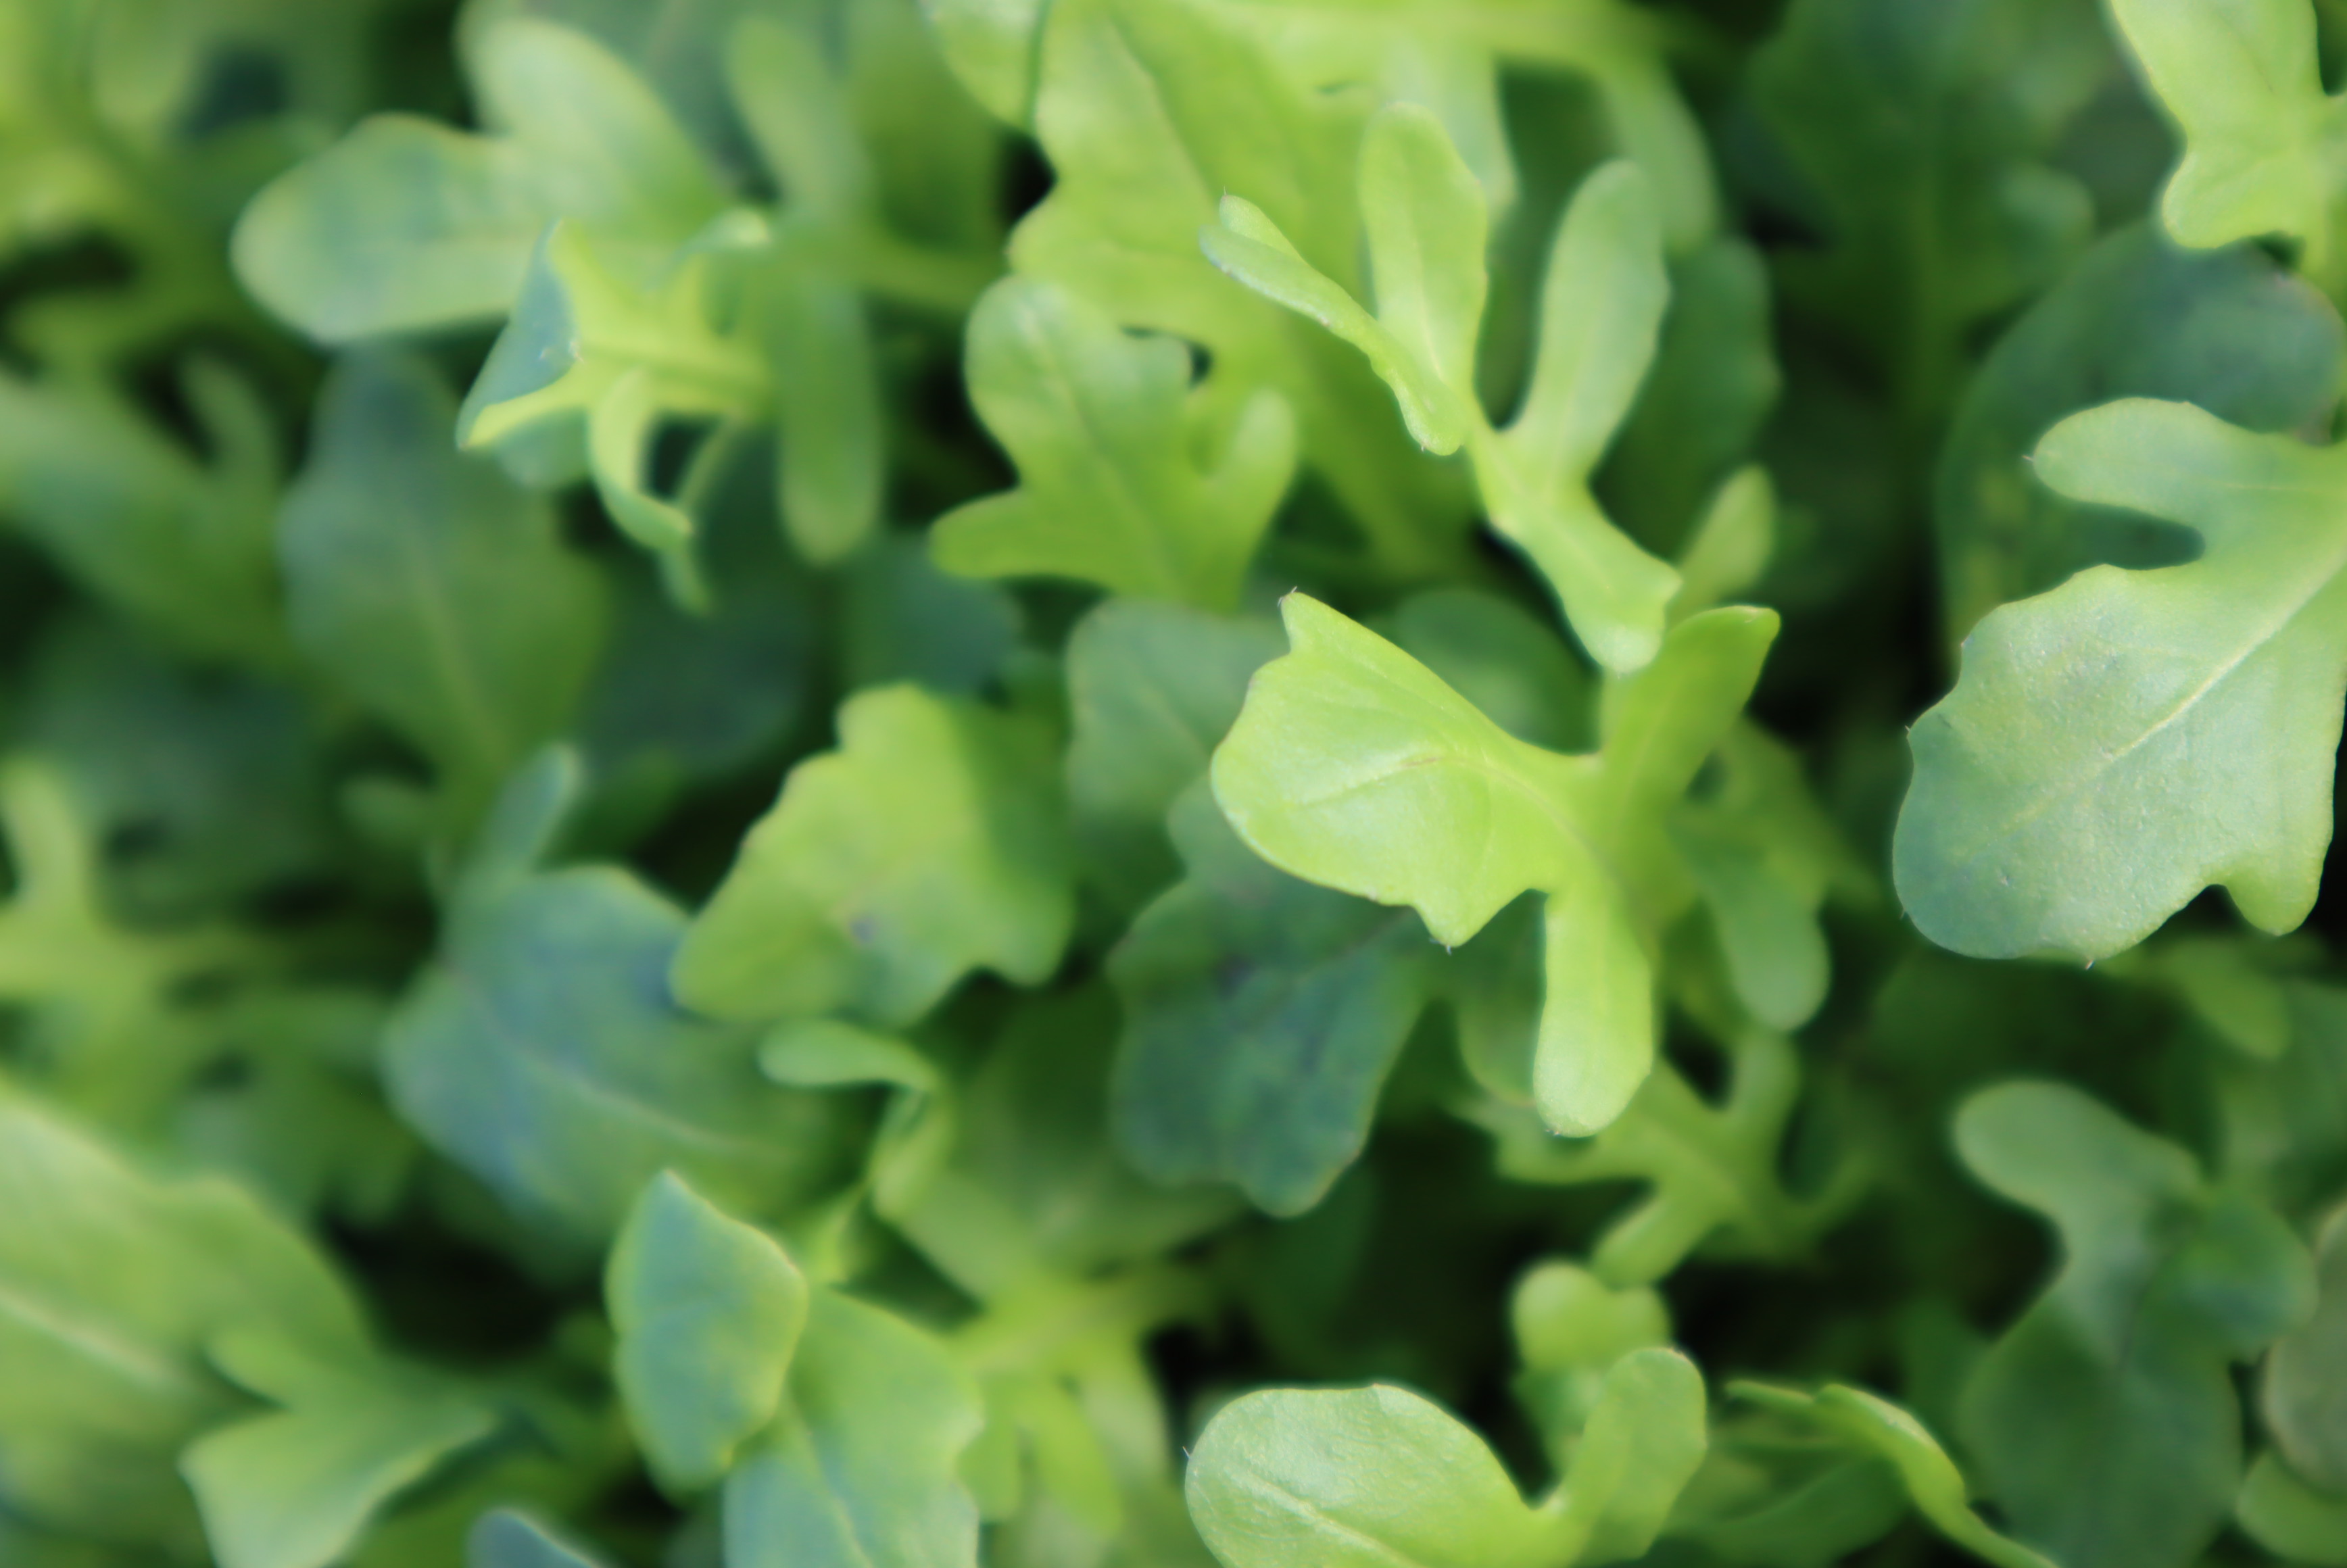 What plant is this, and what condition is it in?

rocket, healthy
